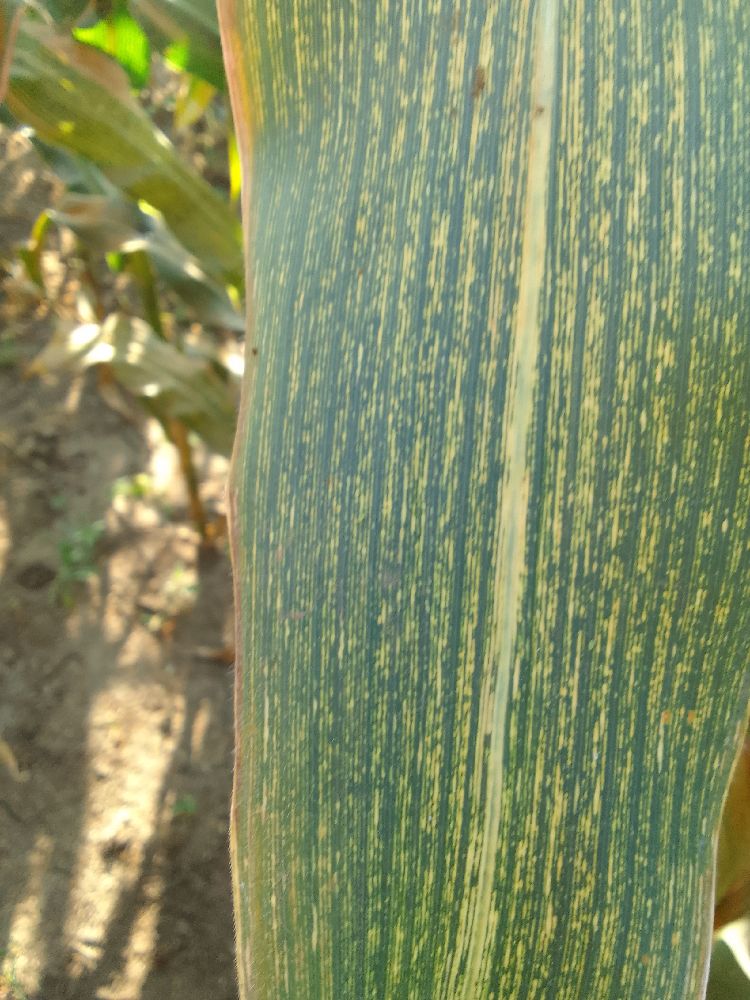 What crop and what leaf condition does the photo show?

maize, maize streak virus
